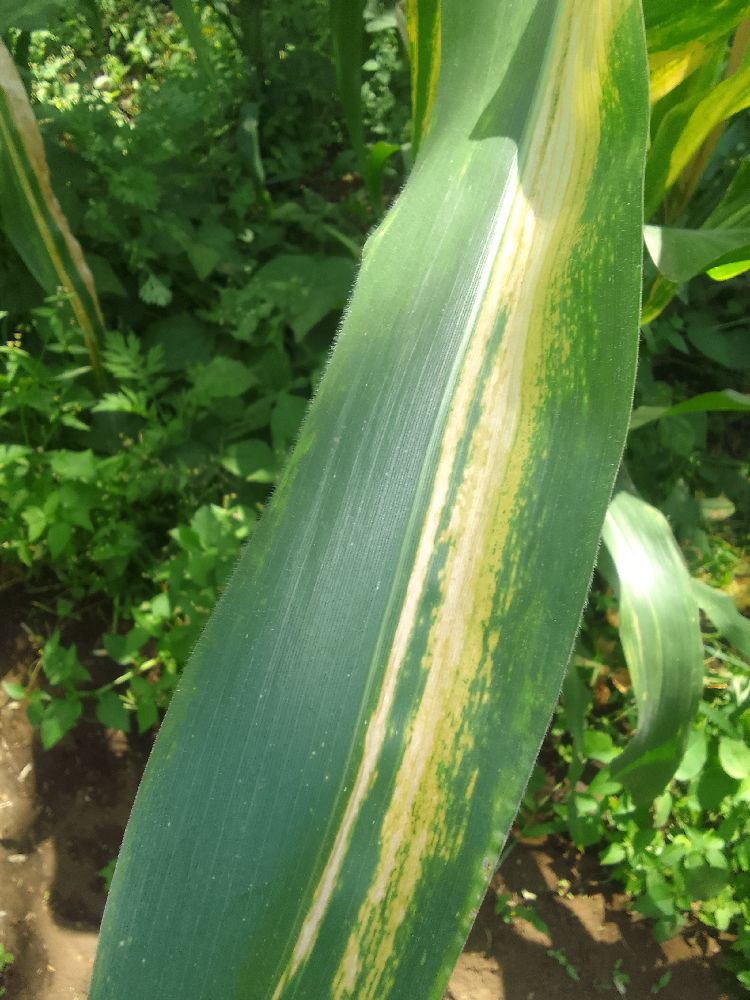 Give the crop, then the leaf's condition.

maize, maize lethal necrosis
